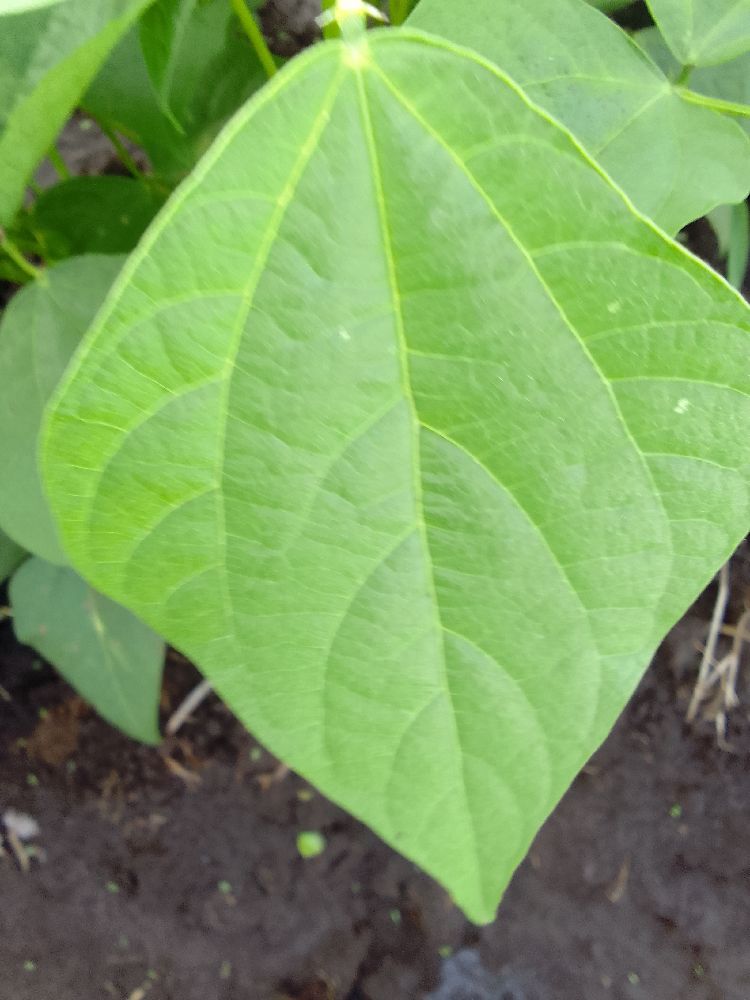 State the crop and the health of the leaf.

common bean, healthy
